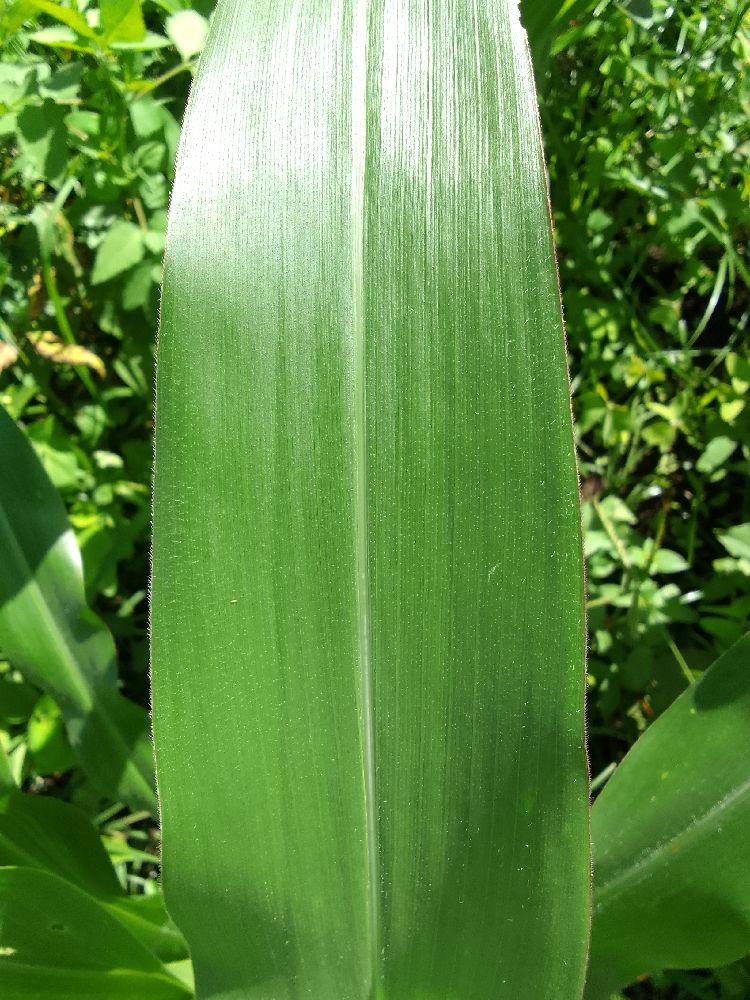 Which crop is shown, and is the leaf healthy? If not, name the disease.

maize, healthy
